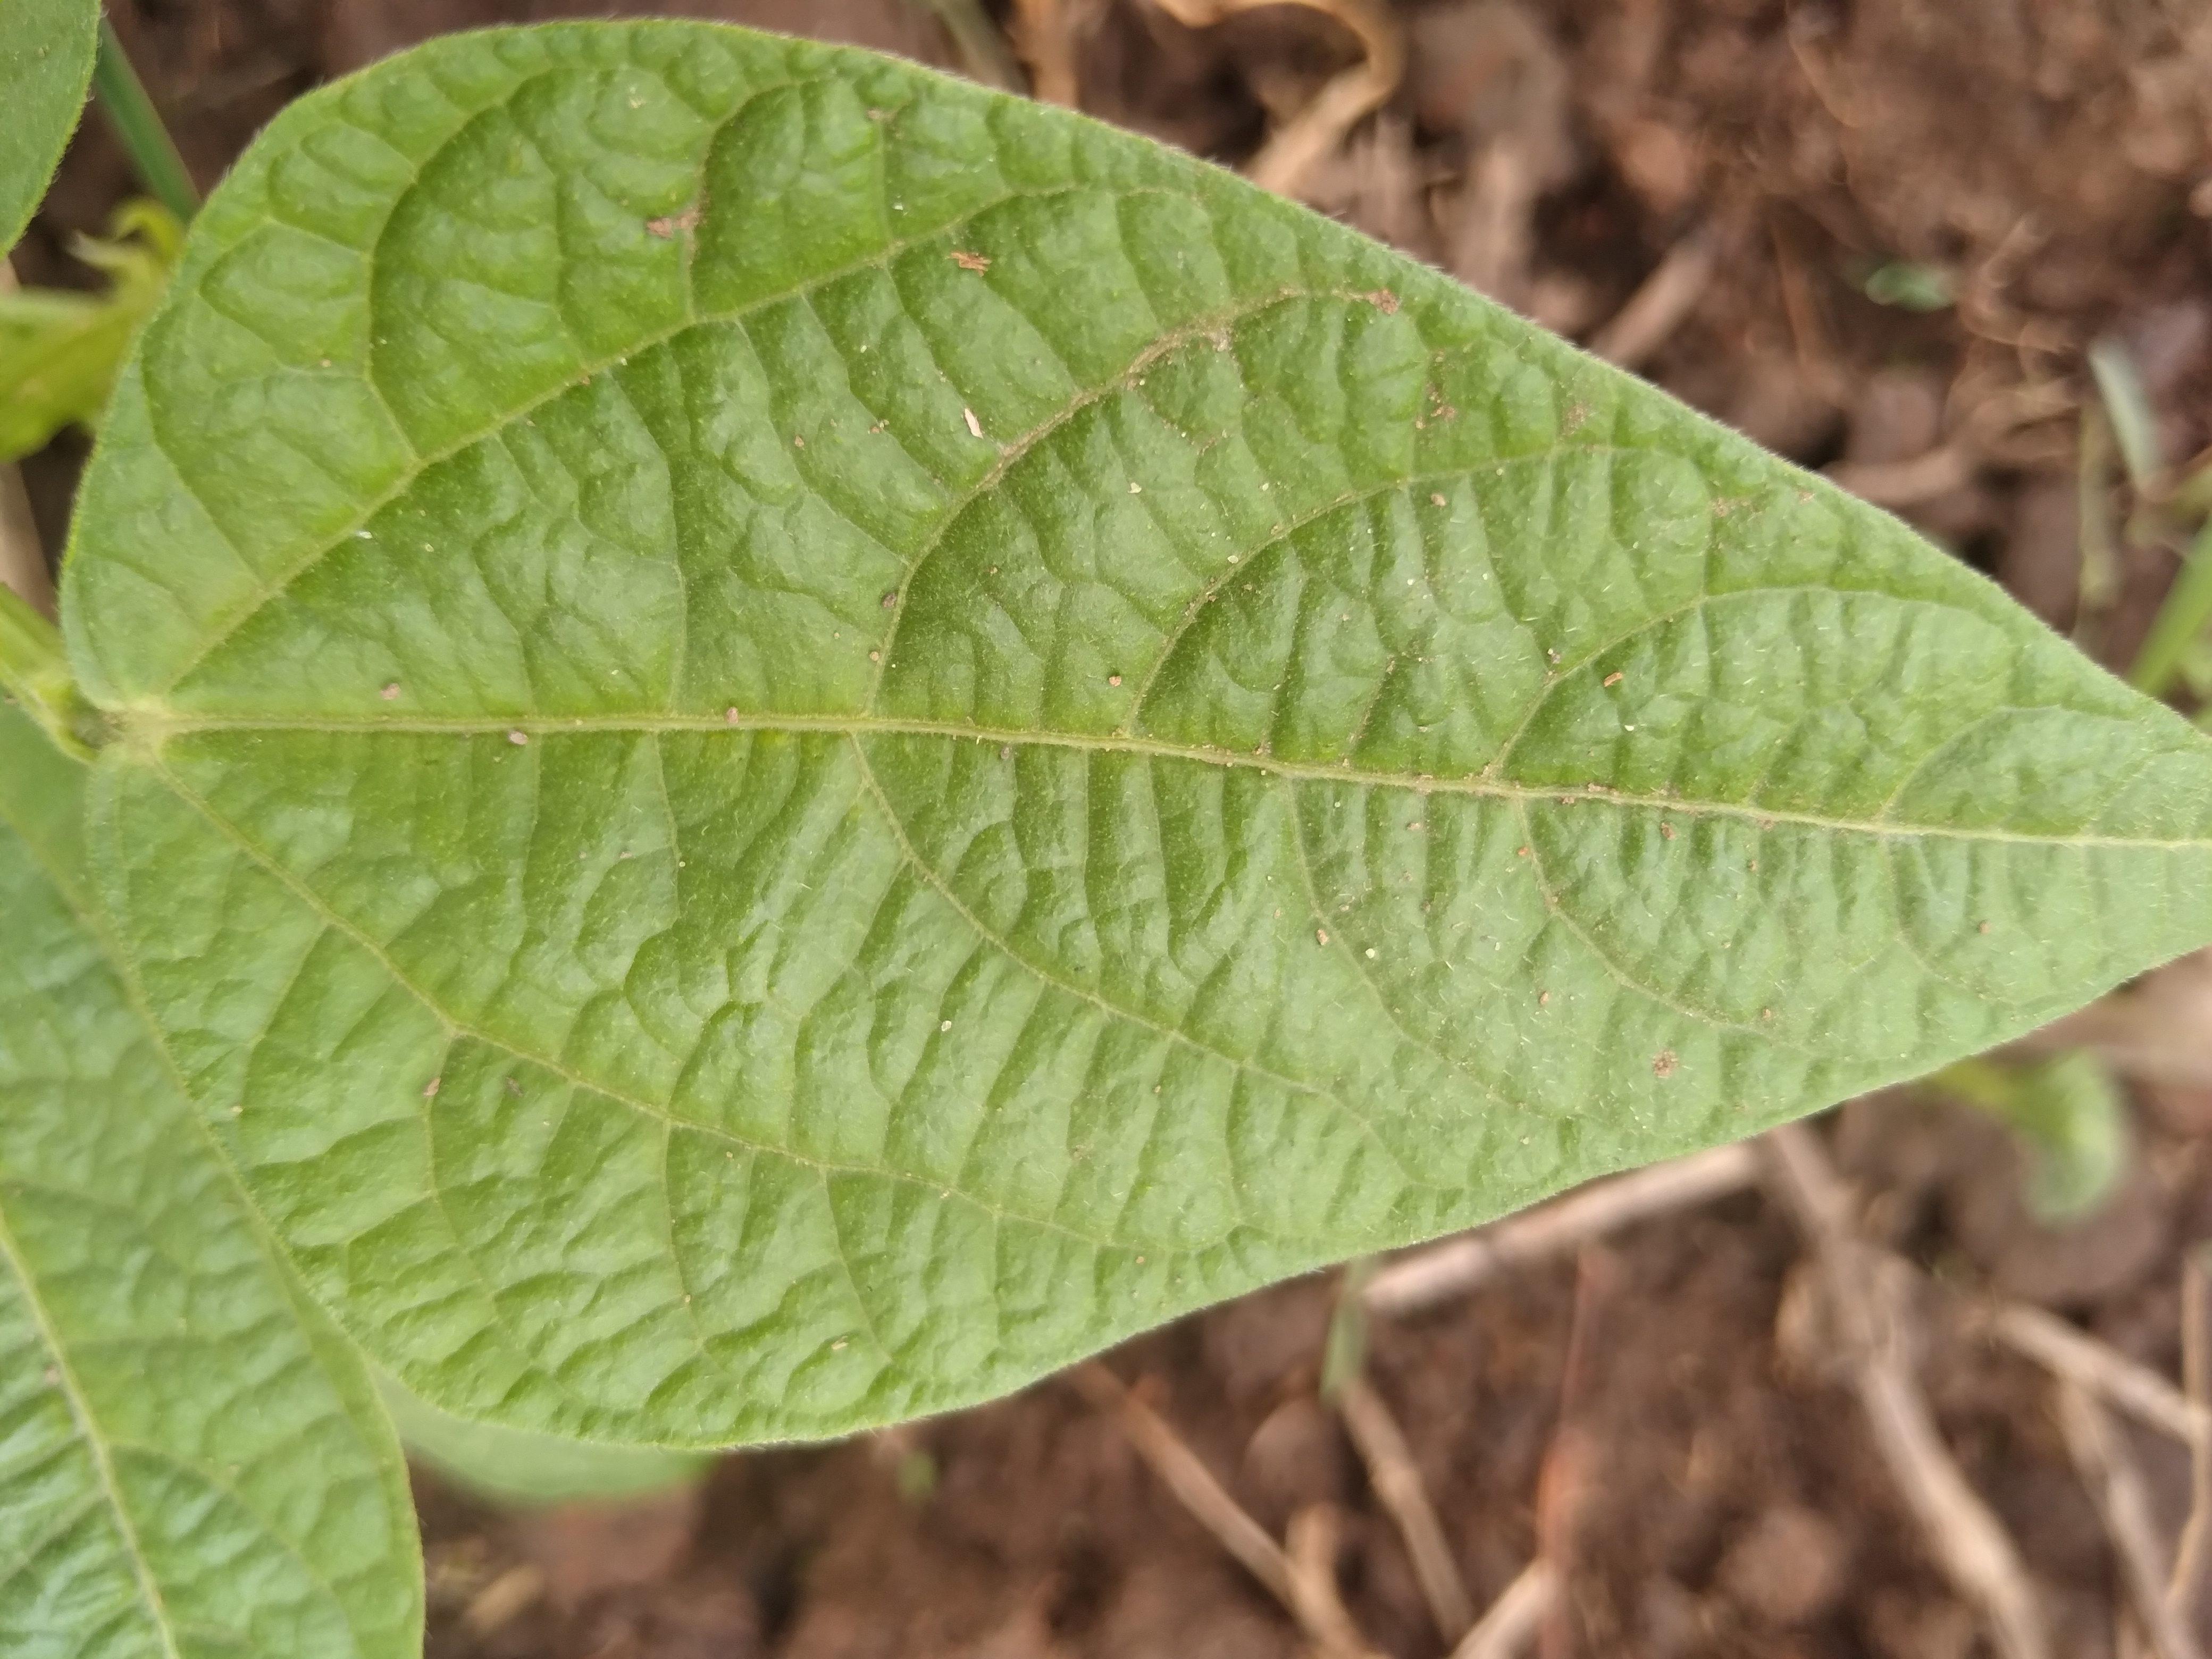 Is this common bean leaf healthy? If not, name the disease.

healthy
